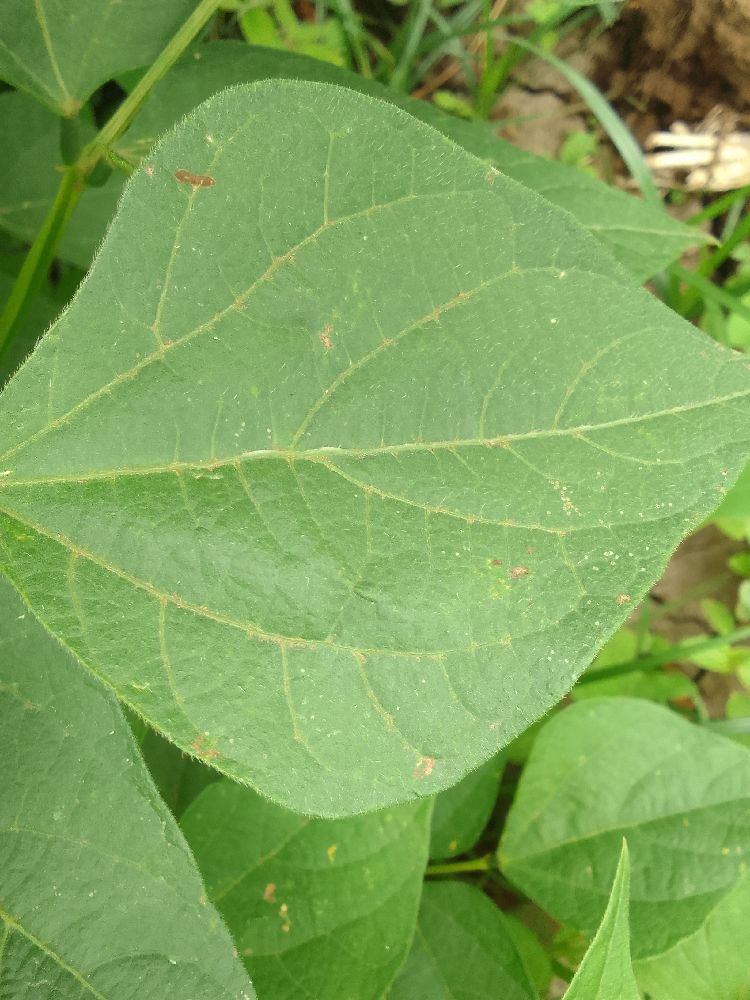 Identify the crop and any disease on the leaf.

common bean, healthy
